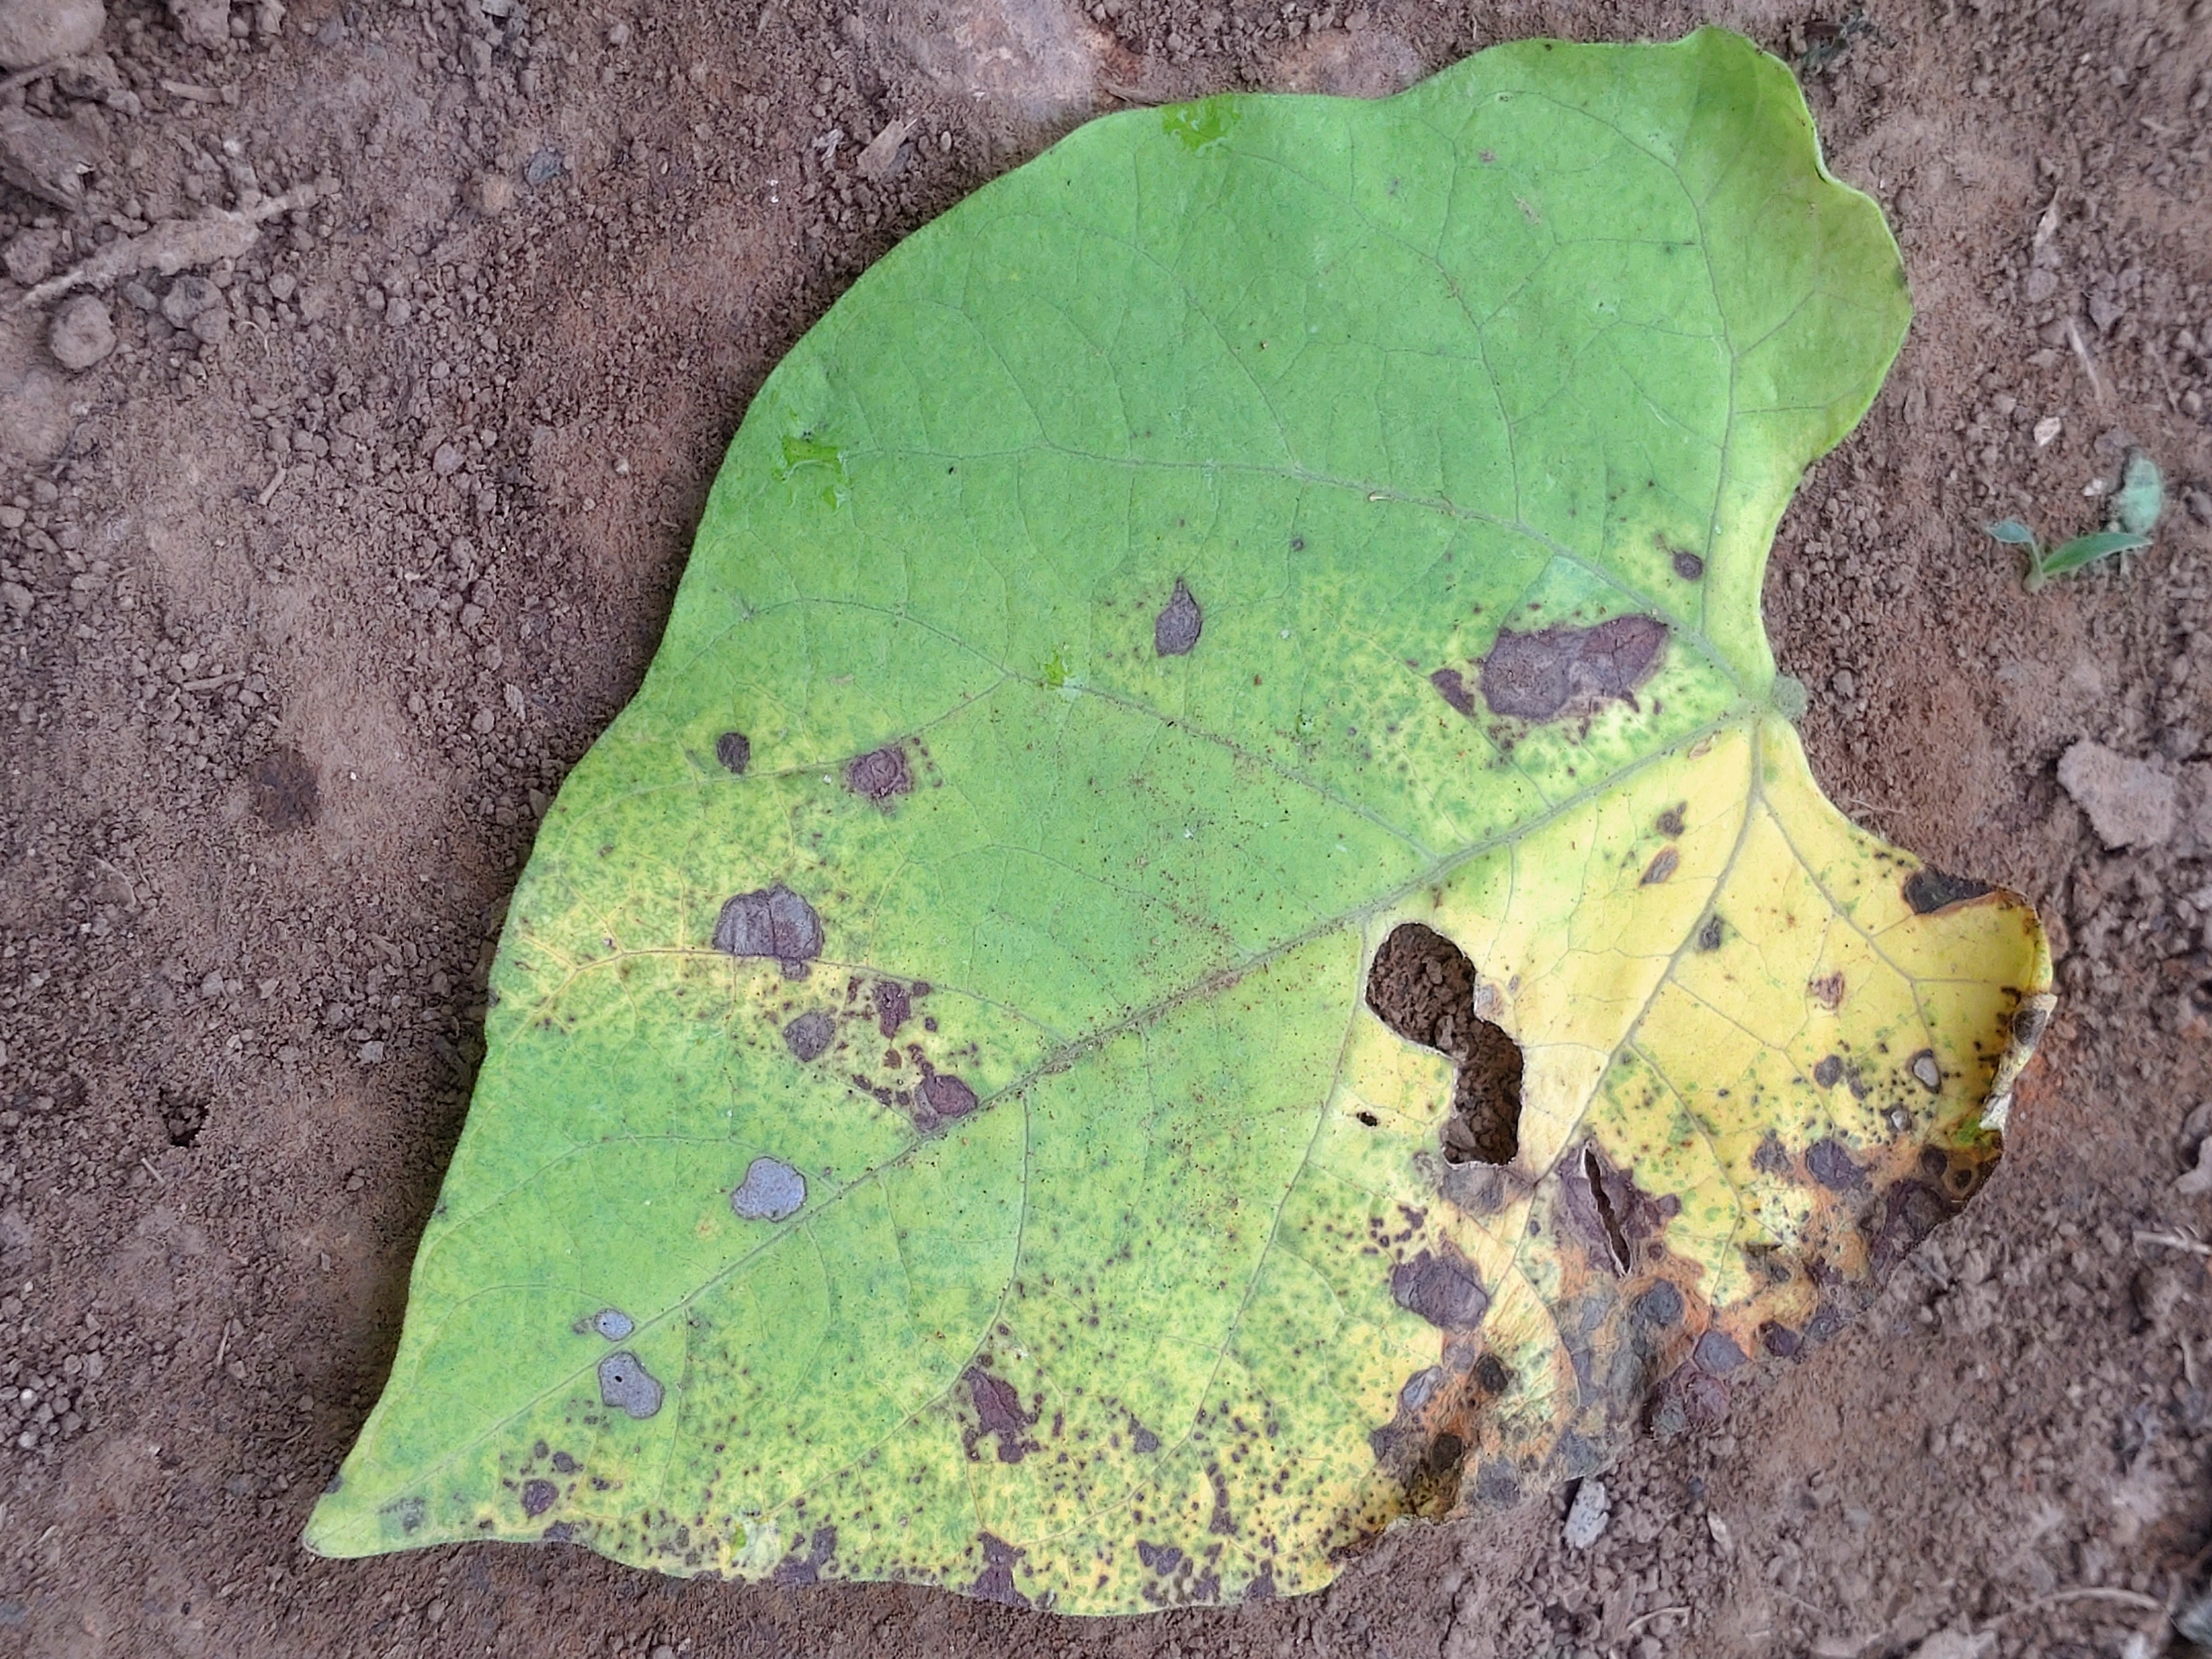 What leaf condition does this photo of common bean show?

anthracnose
